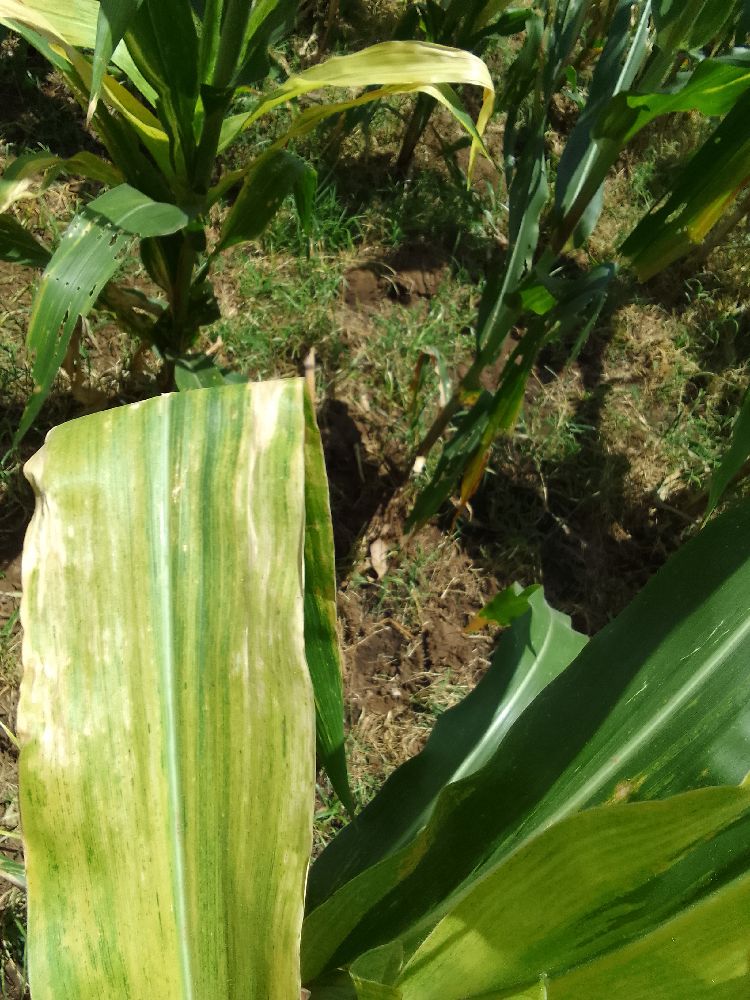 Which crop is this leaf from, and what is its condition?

maize, maize lethal necrosis
